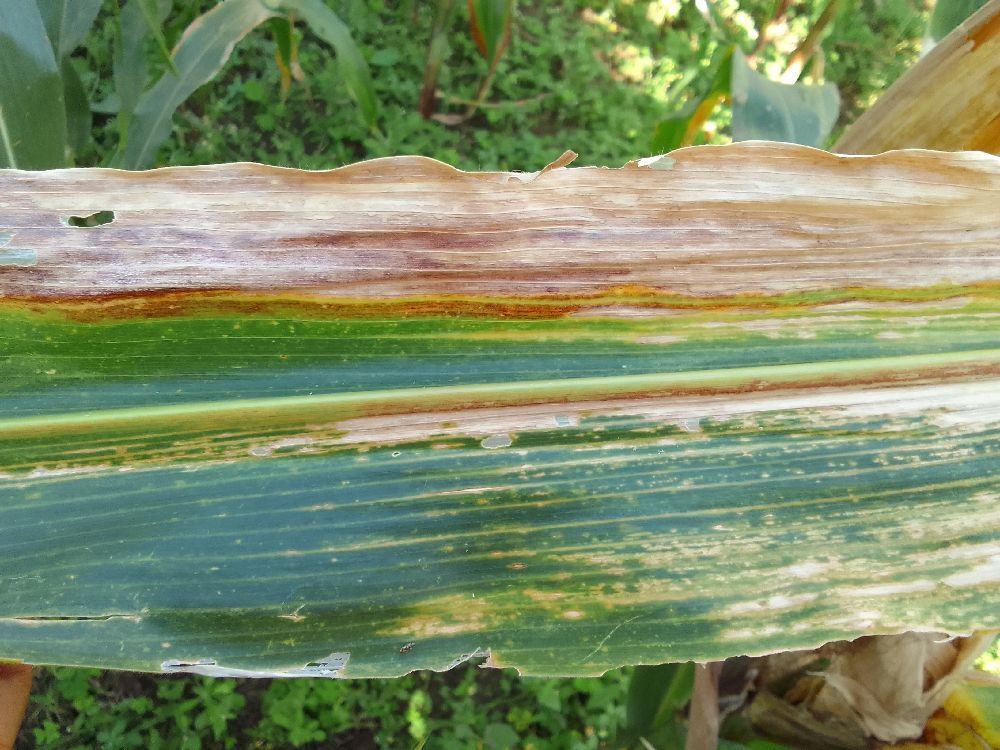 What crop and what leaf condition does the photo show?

maize, maize lethal necrosis
